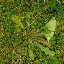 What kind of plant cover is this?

structured weed
